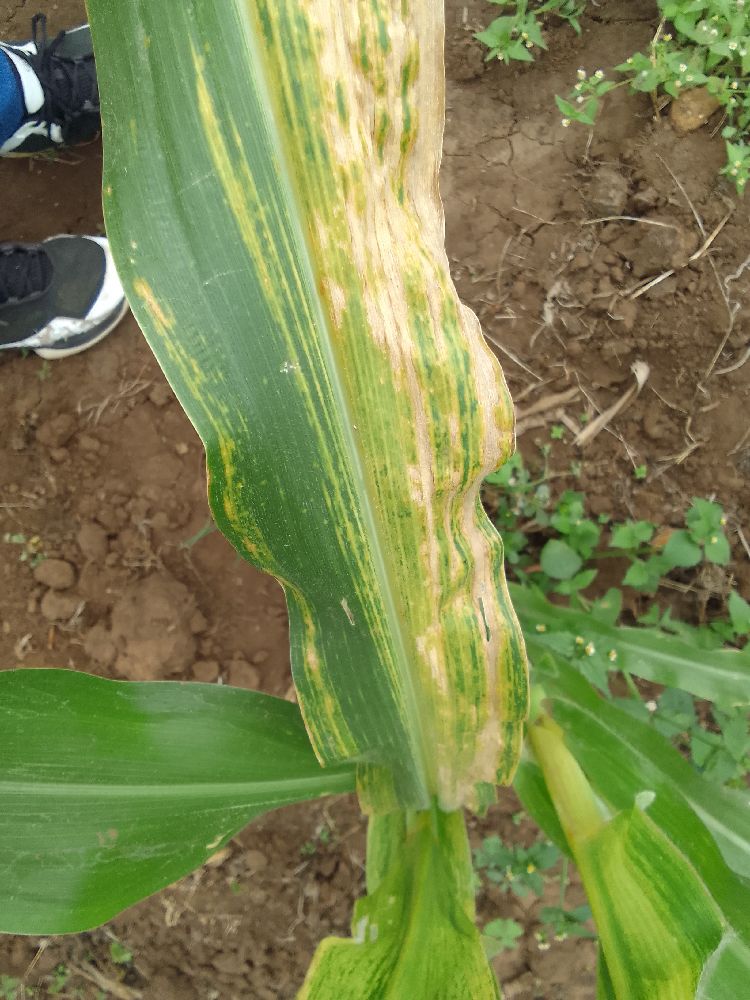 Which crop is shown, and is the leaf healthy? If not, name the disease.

maize, maize lethal necrosis
